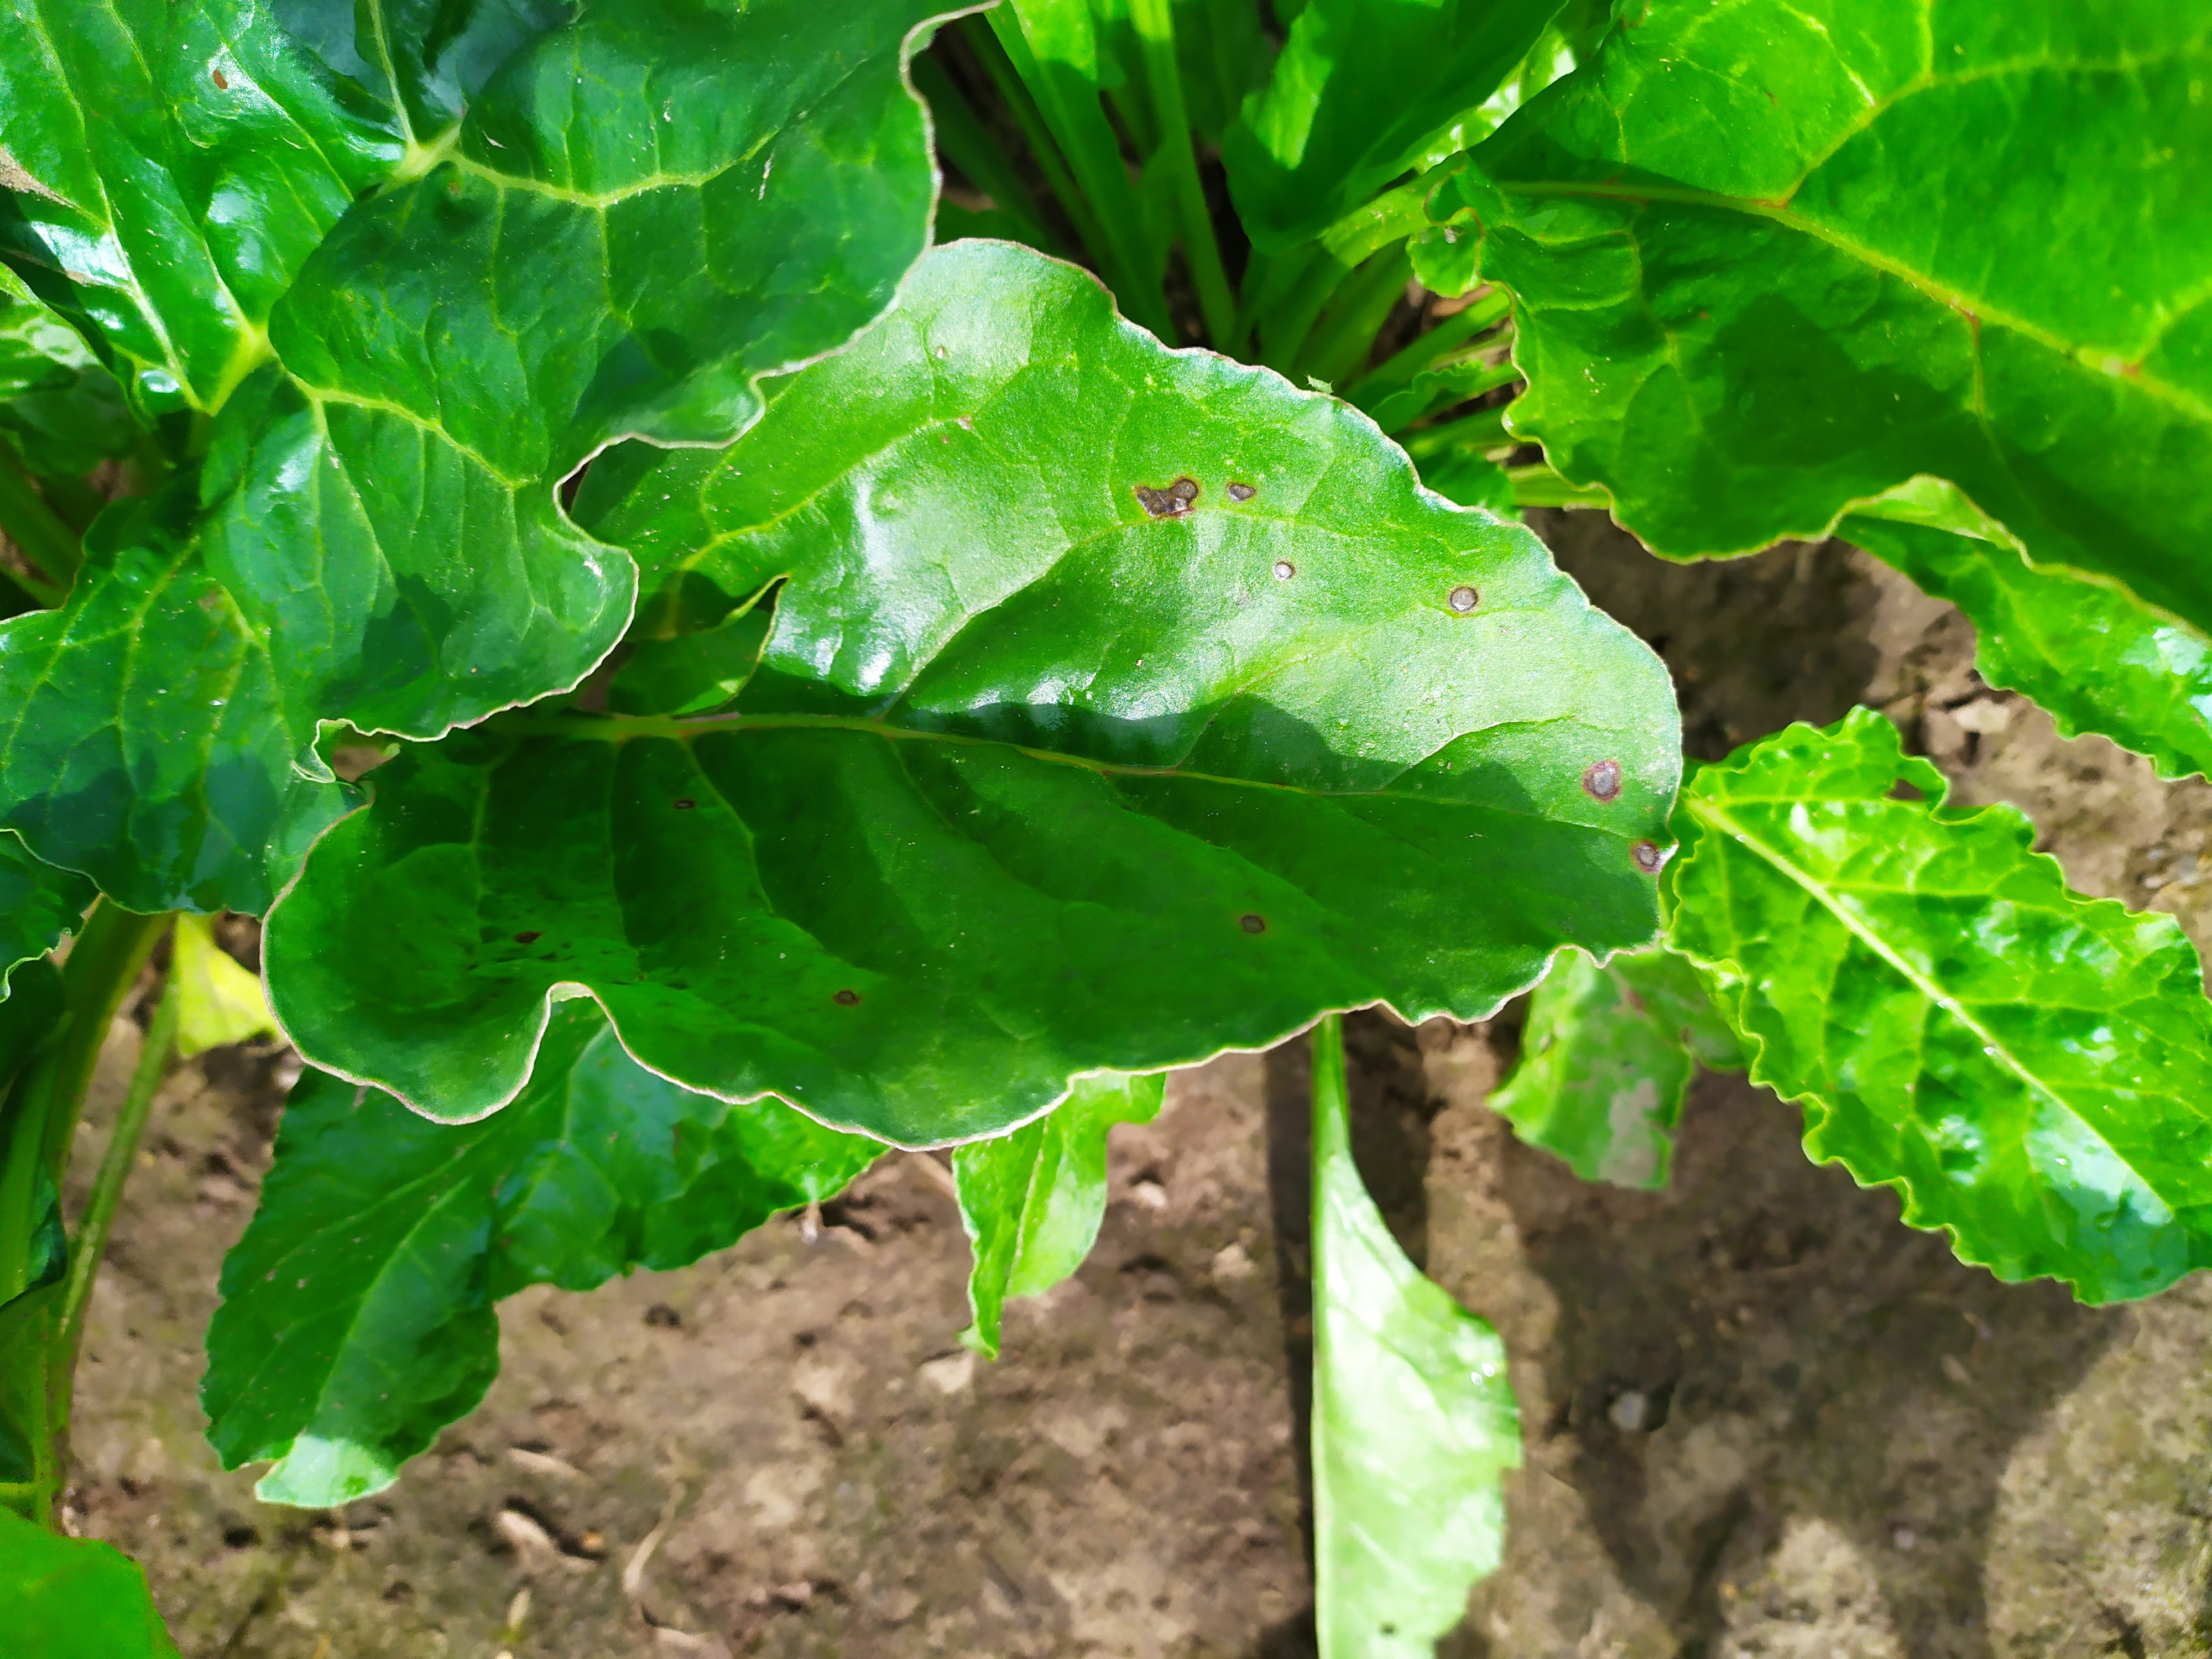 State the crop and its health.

beet, cercospora
